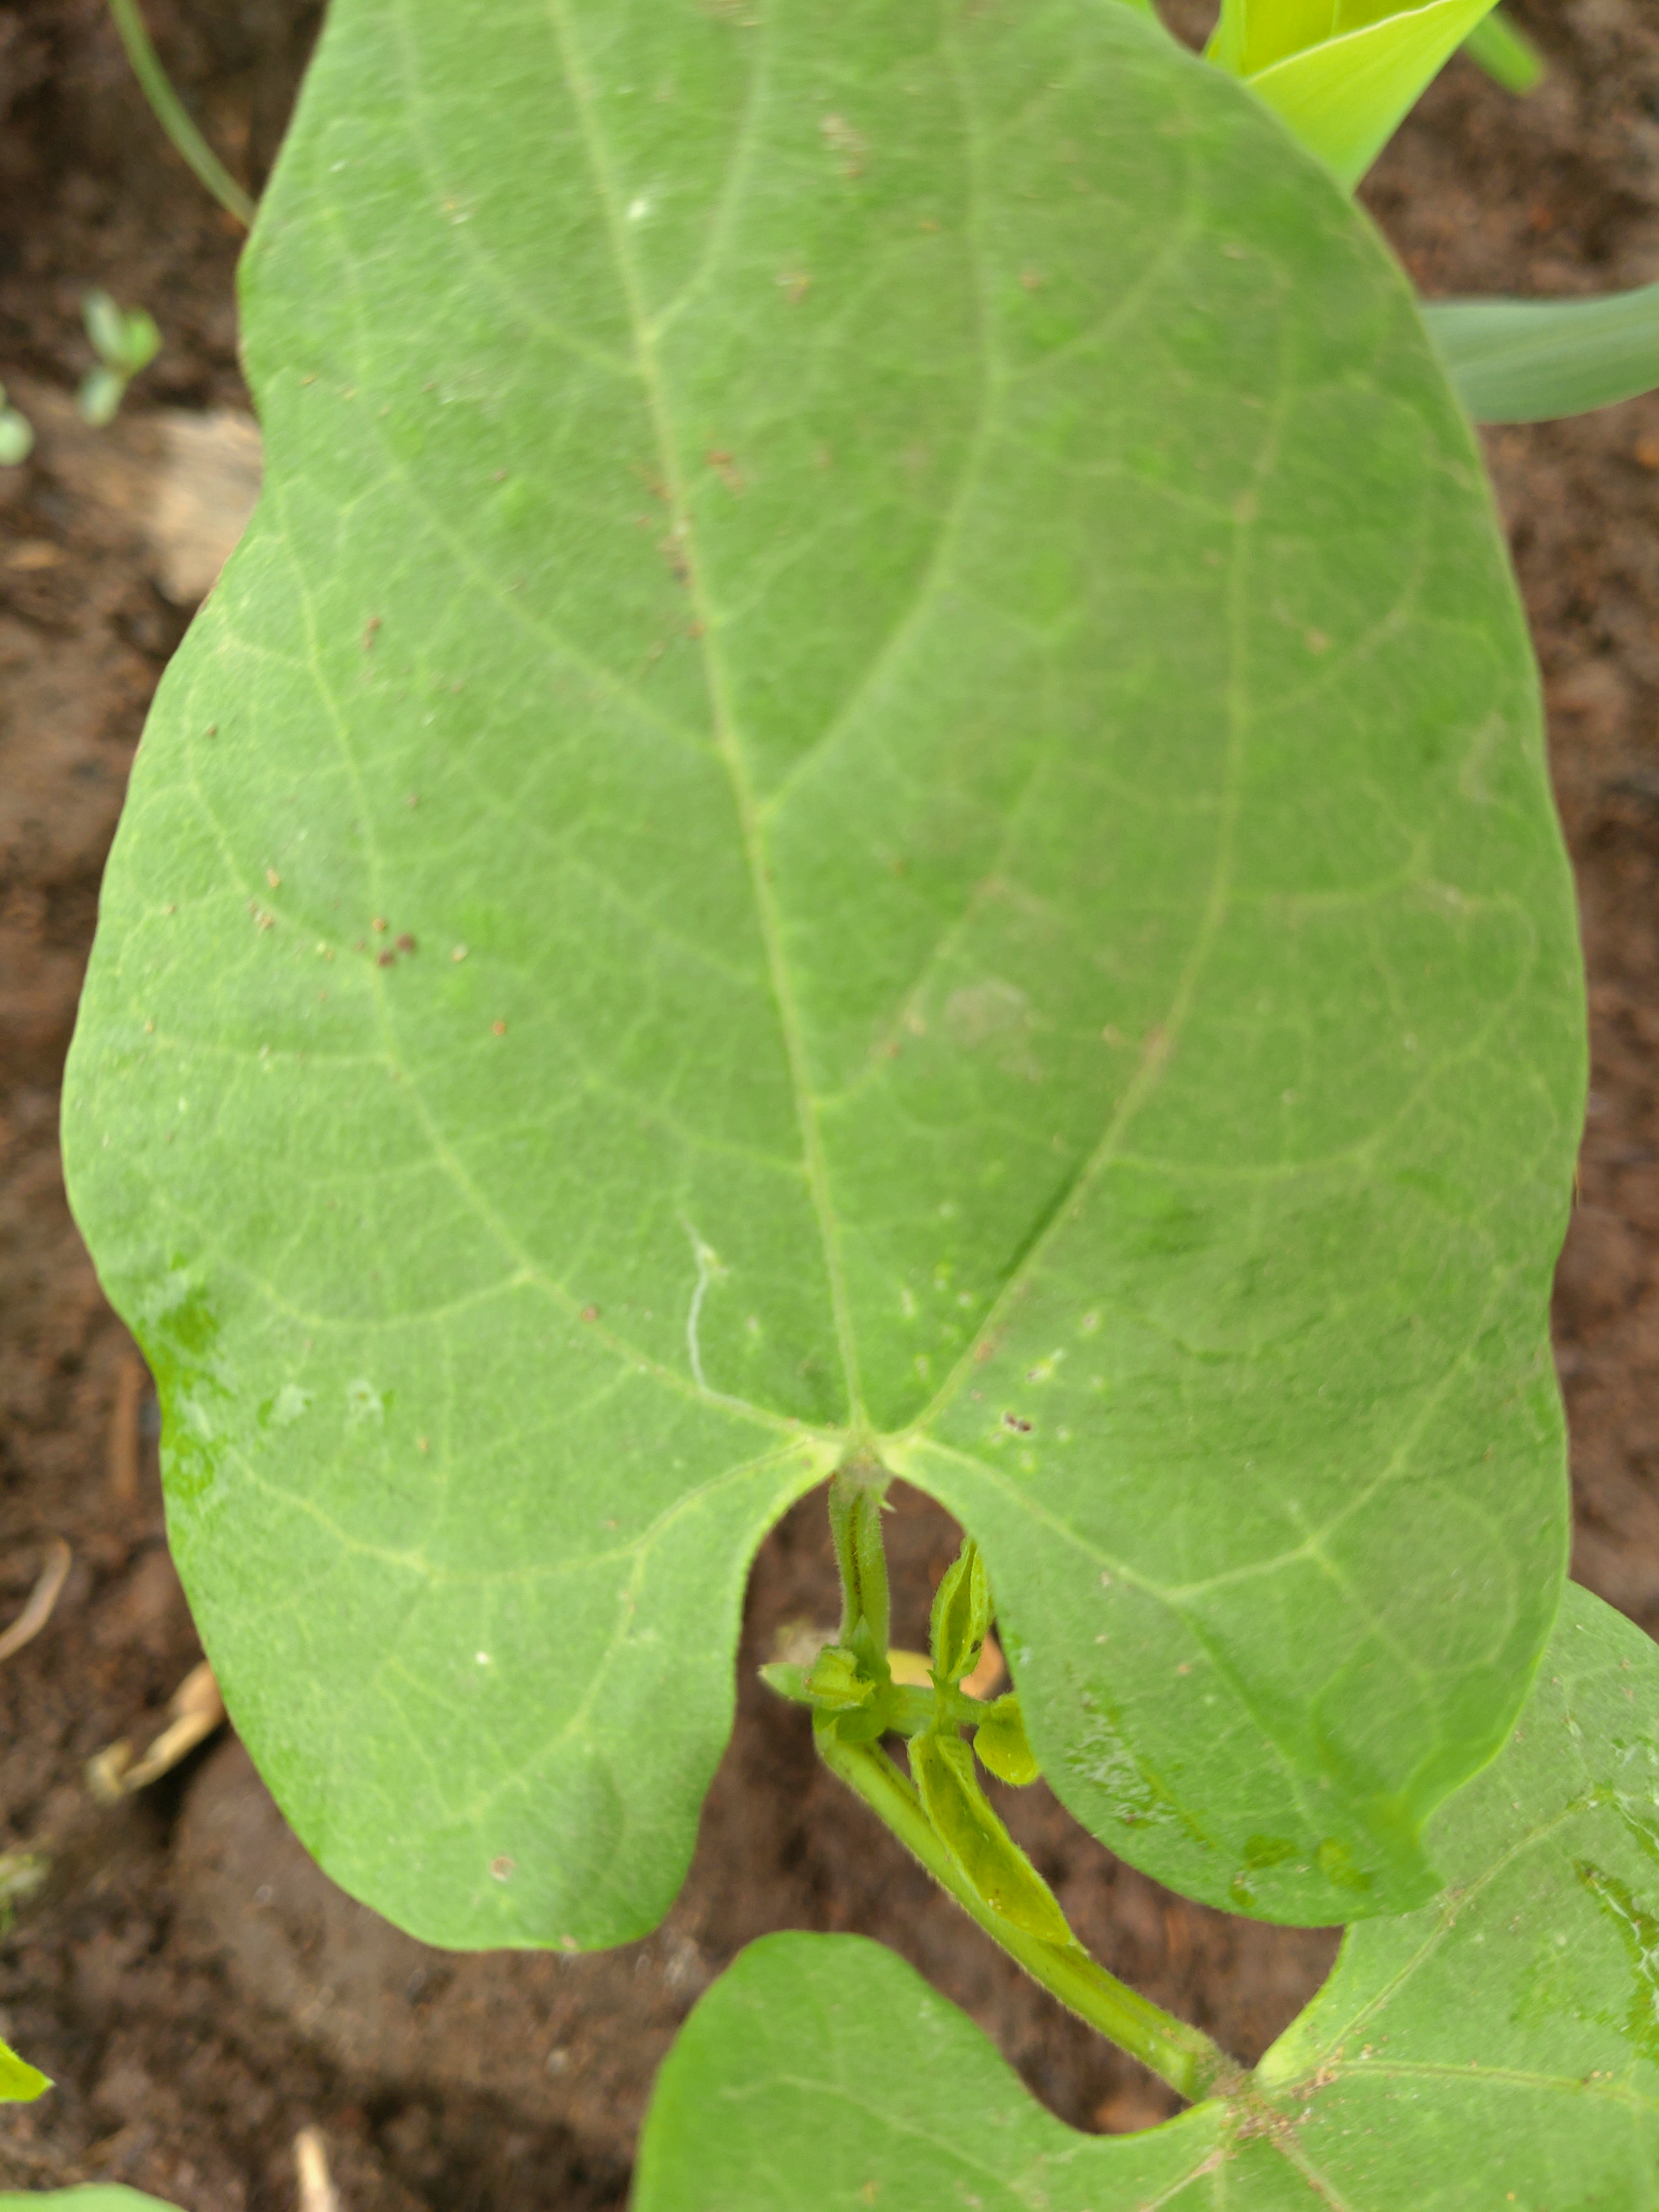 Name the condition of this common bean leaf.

healthy
